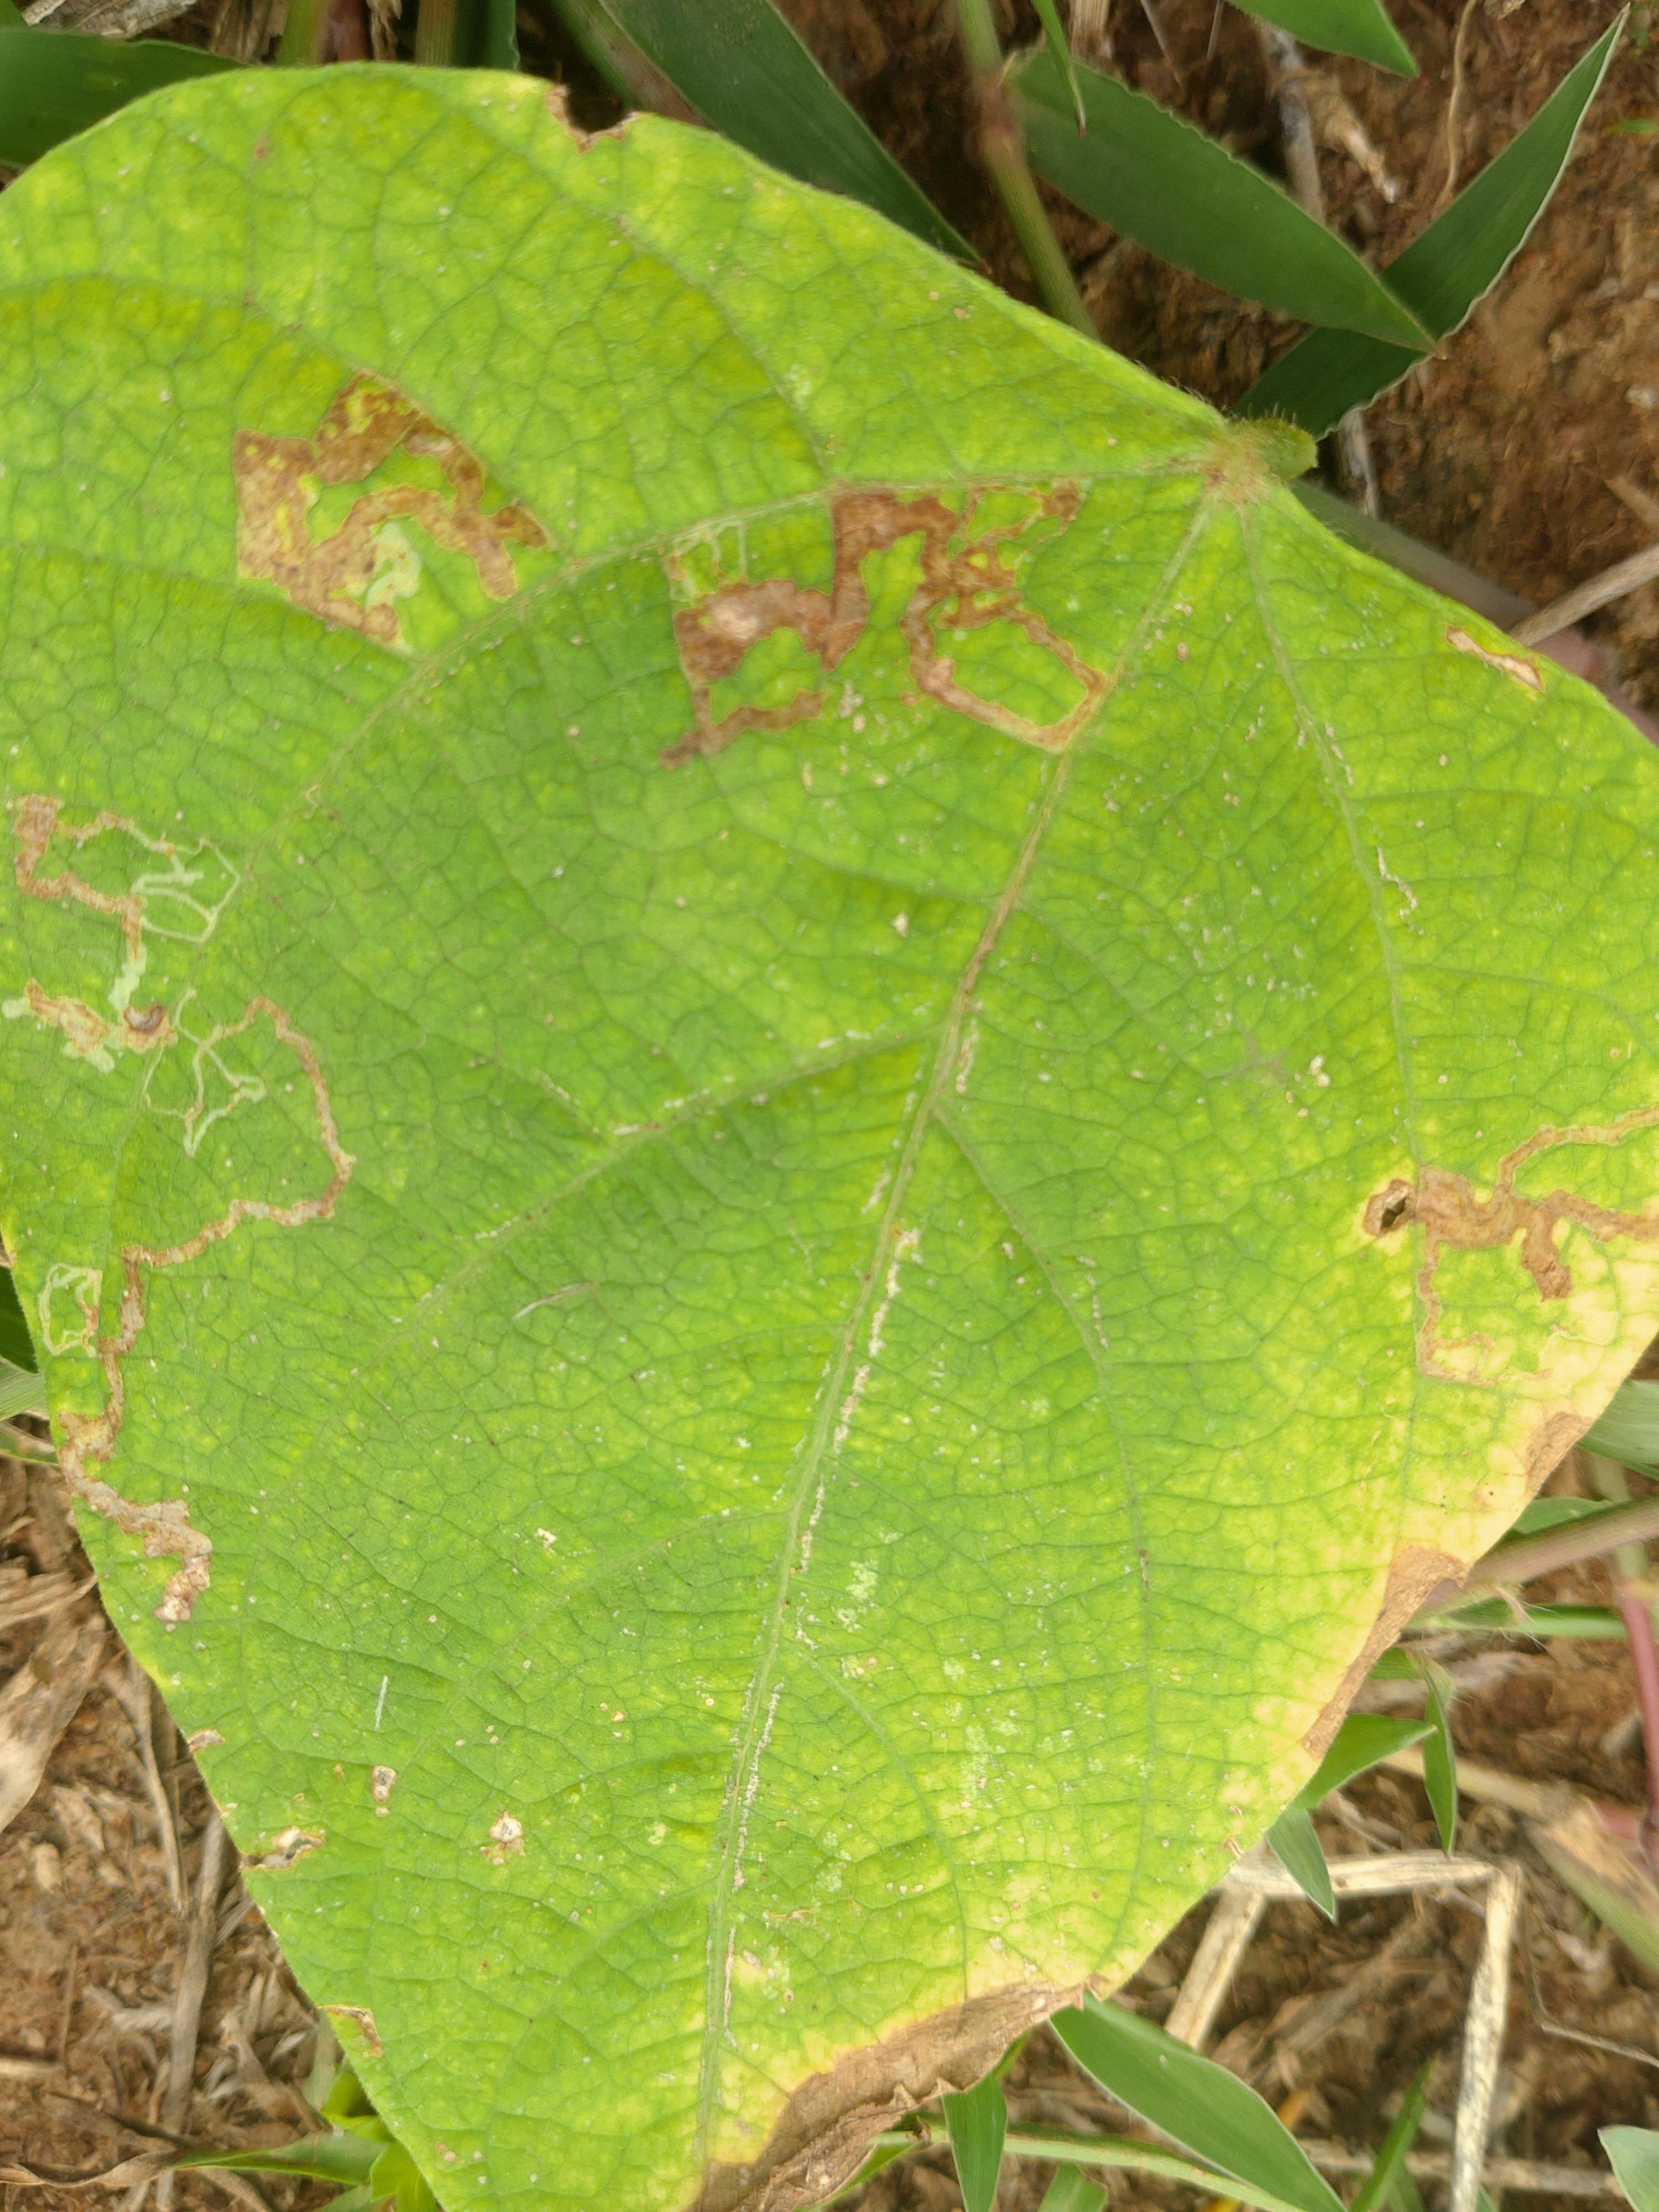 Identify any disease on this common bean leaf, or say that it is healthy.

rust
